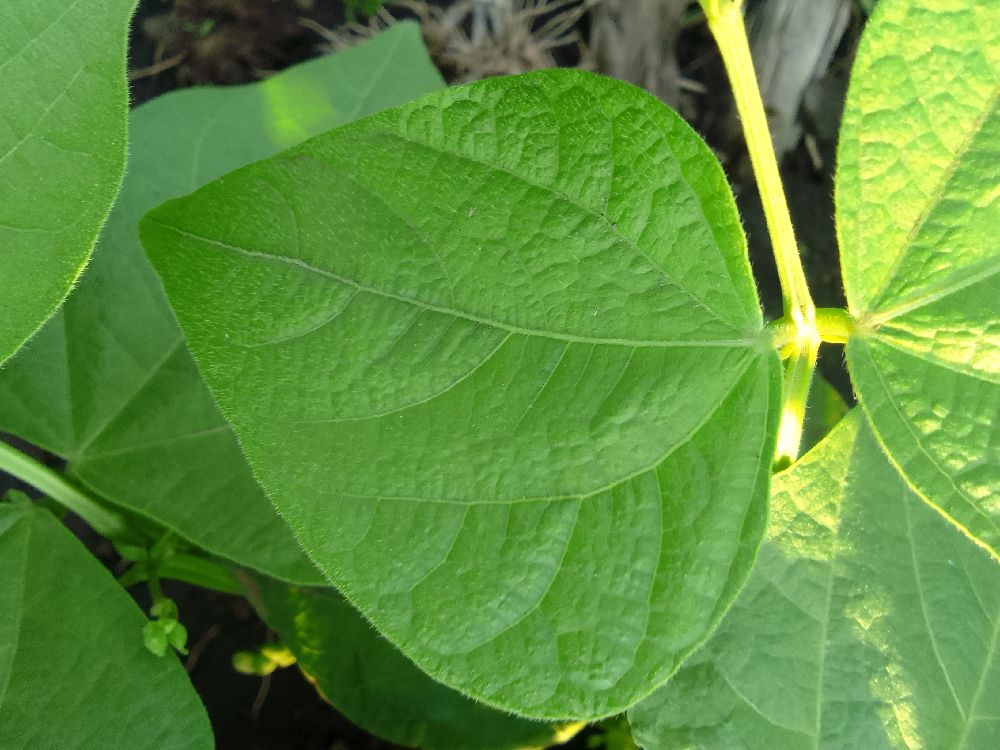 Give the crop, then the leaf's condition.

common bean, healthy
